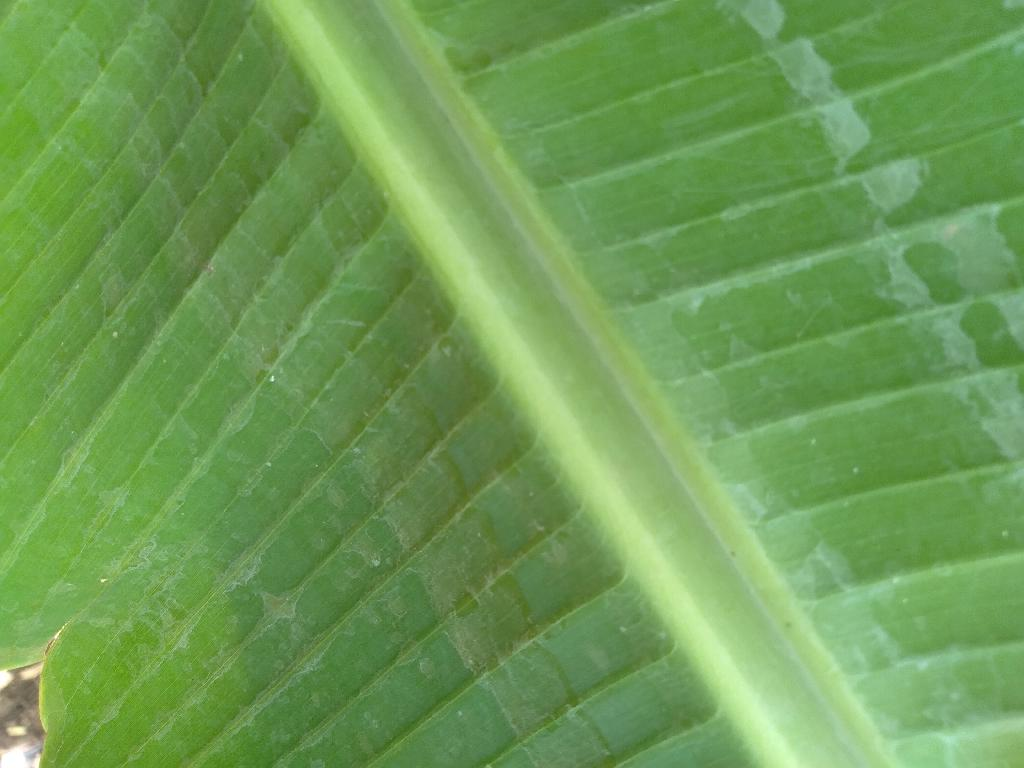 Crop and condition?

banana, healthy
